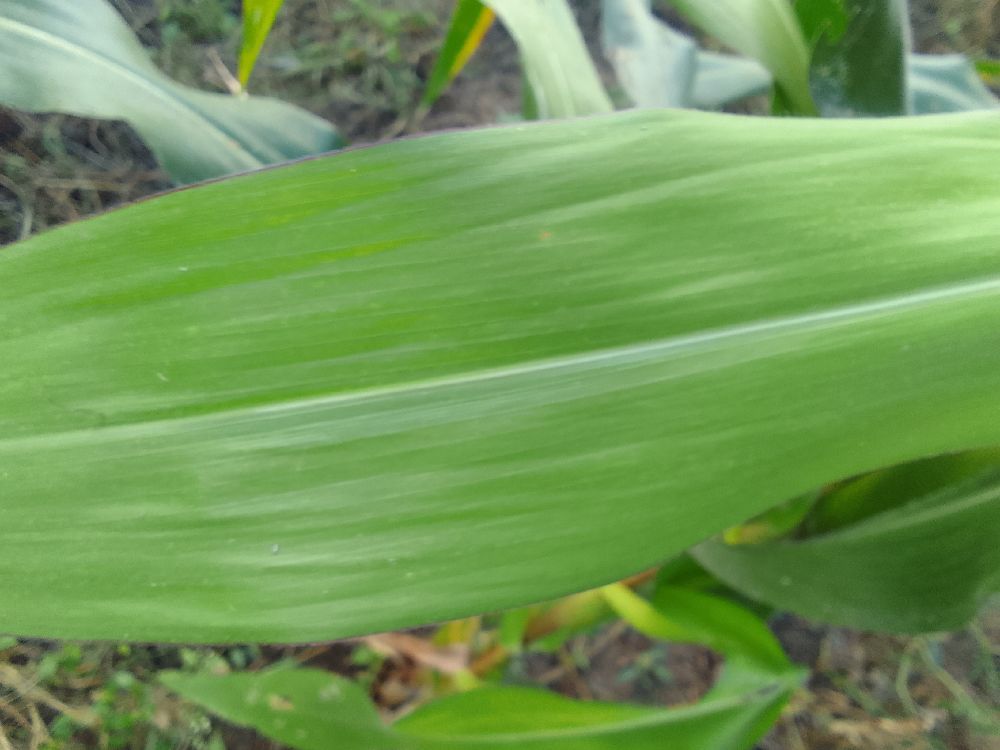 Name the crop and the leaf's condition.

maize, healthy
